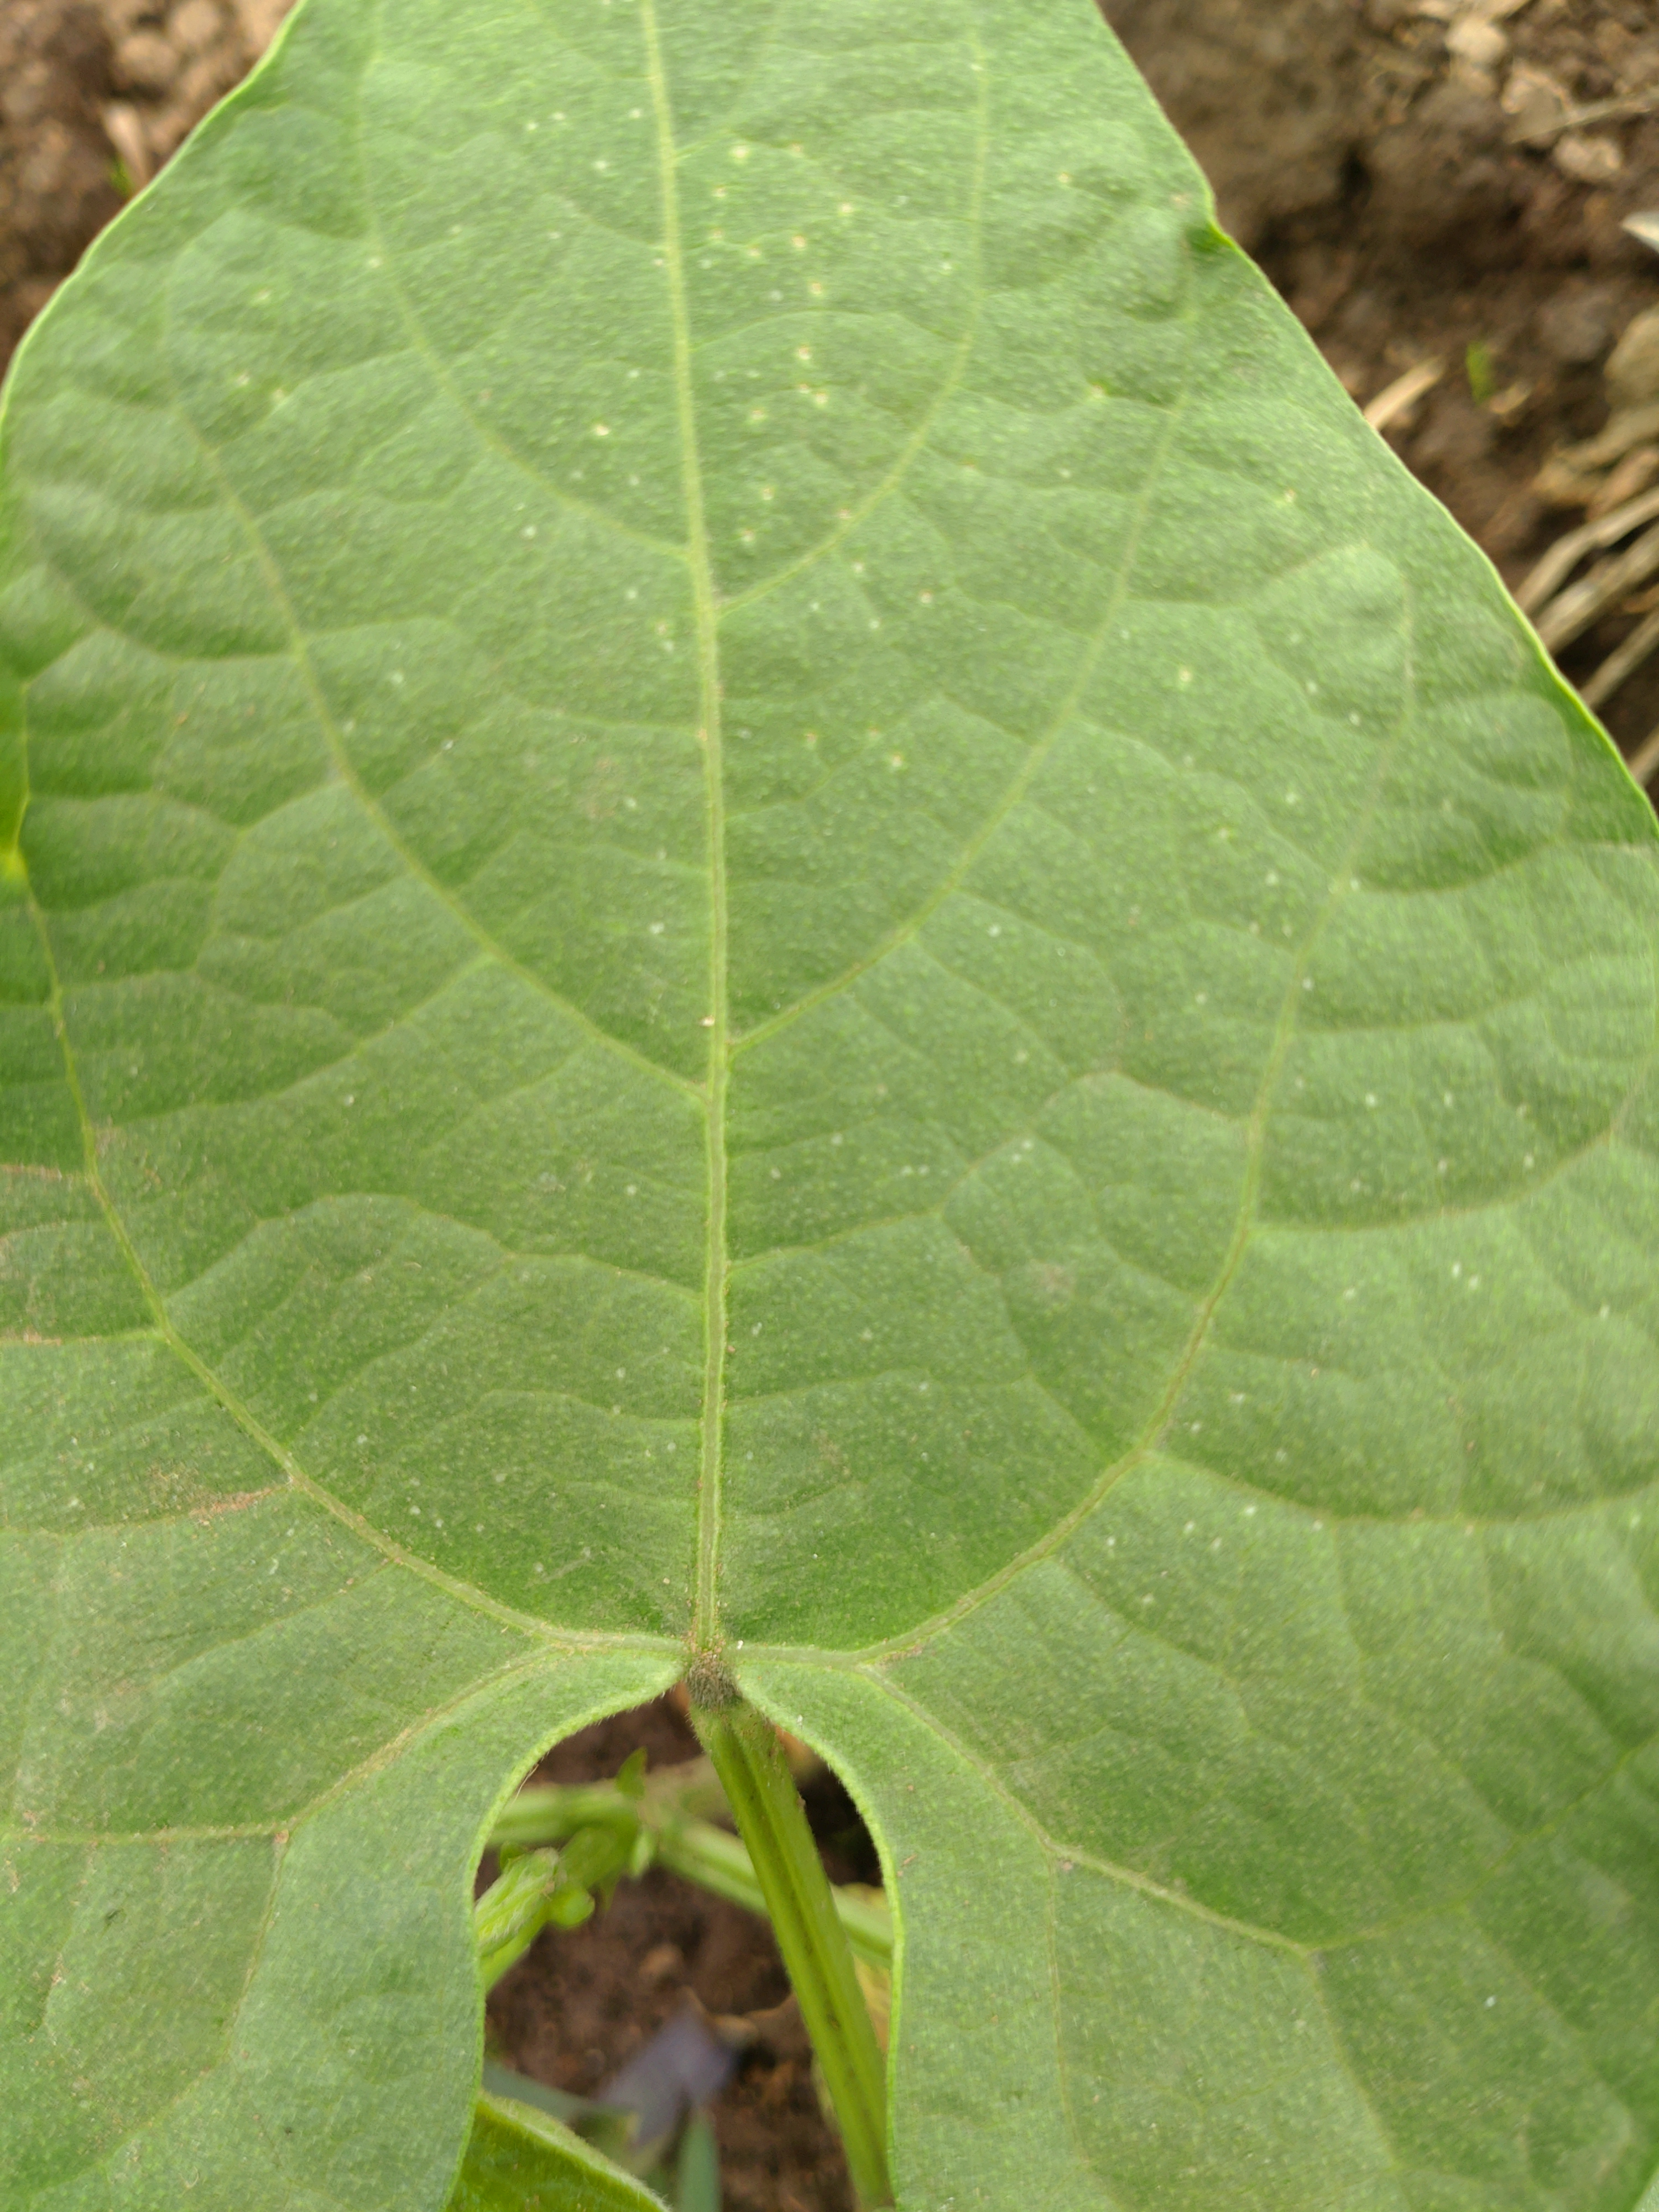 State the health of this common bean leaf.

healthy
